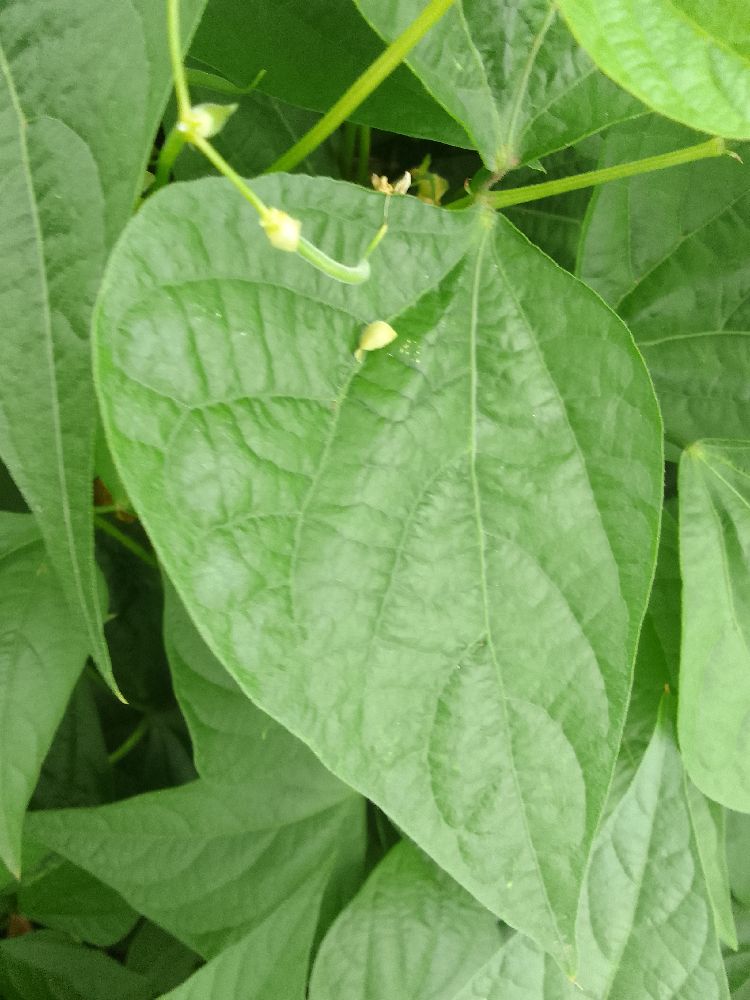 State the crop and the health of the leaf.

common bean, healthy
